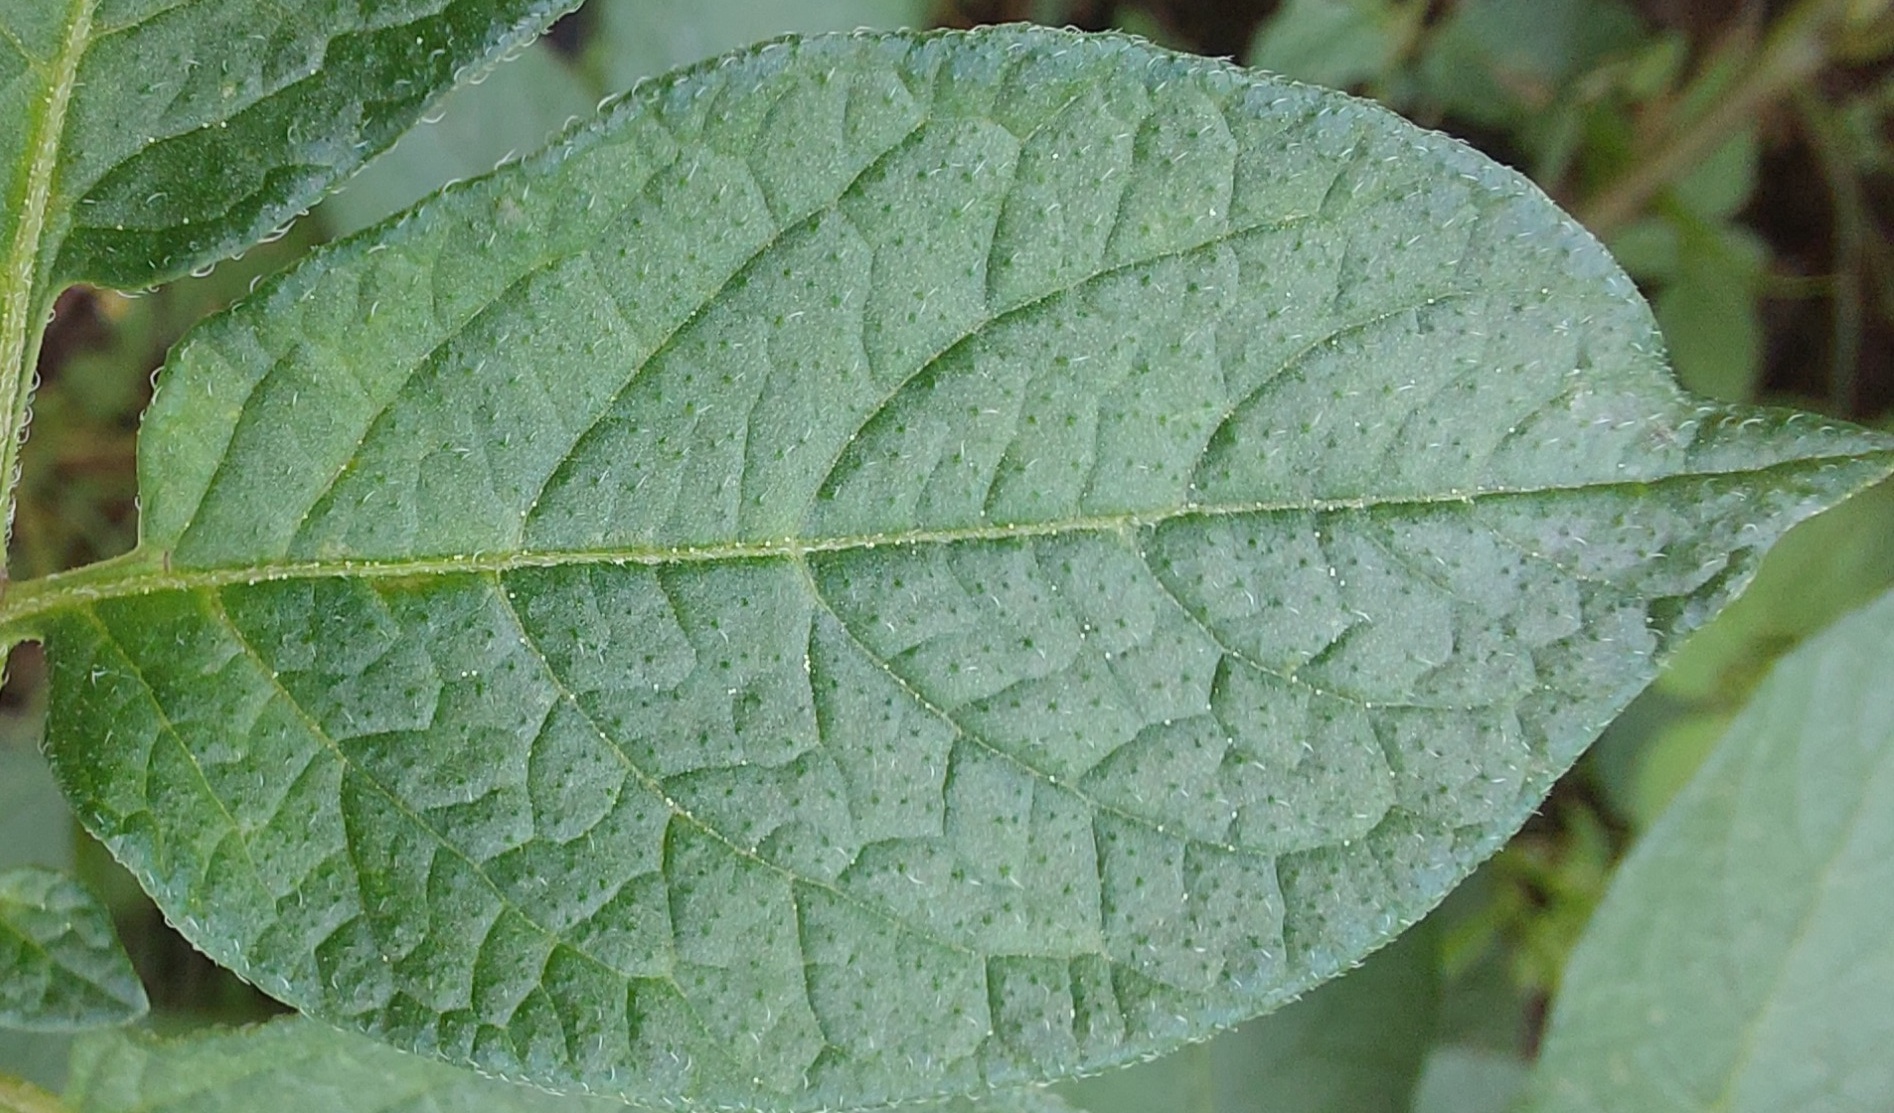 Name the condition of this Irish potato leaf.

healthy
